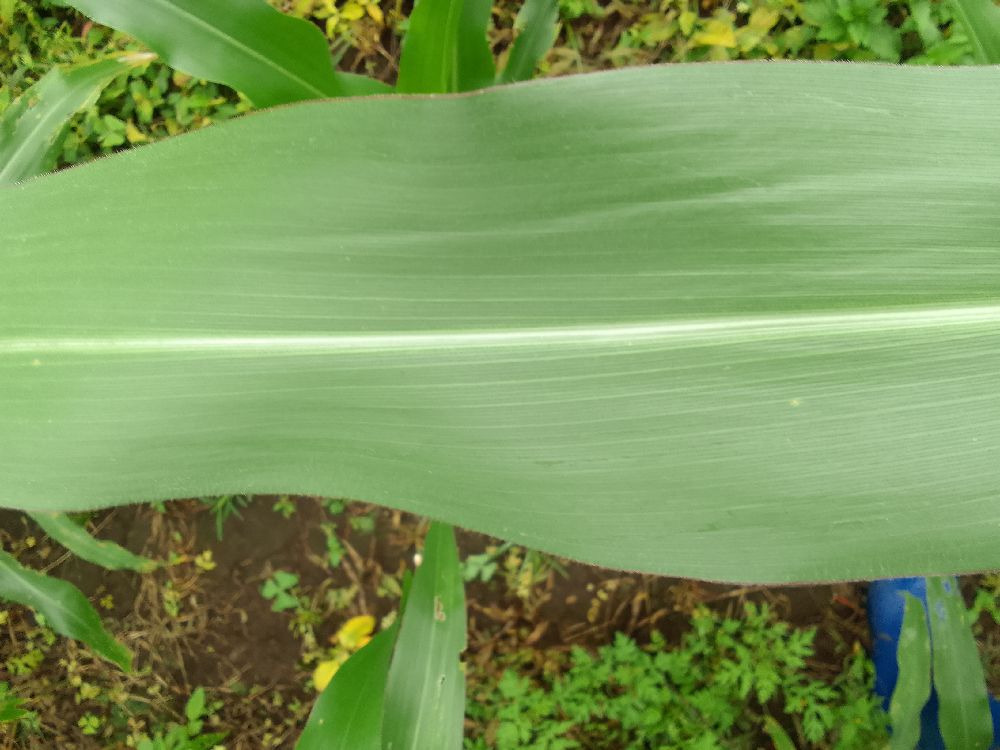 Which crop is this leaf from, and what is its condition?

maize, healthy
